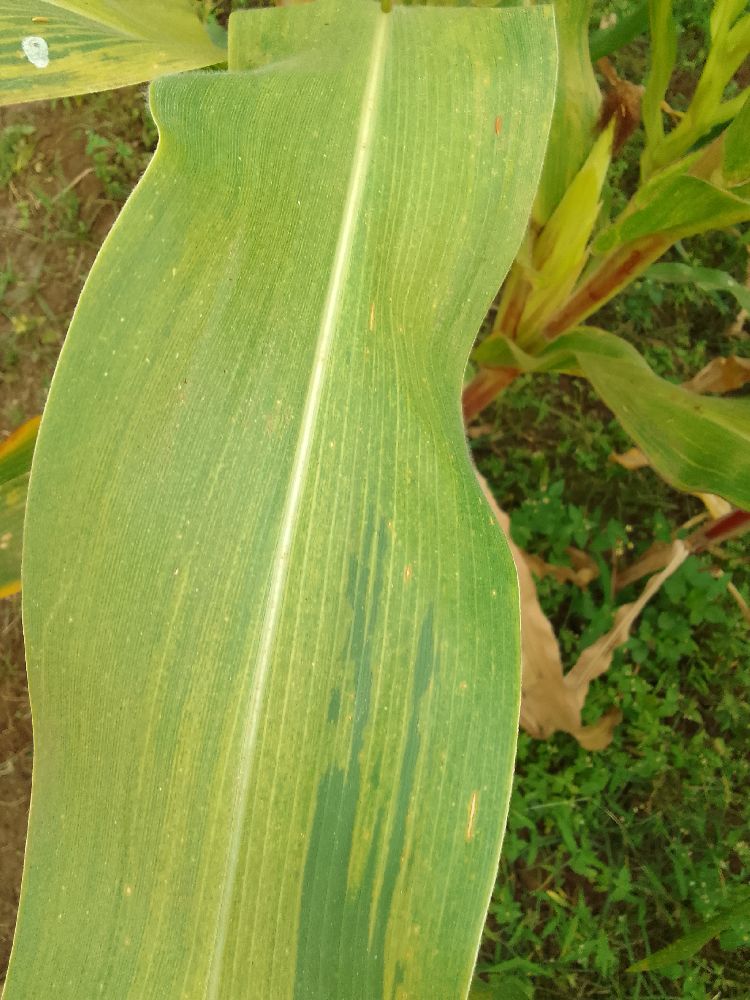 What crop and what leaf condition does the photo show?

maize, maize lethal necrosis
